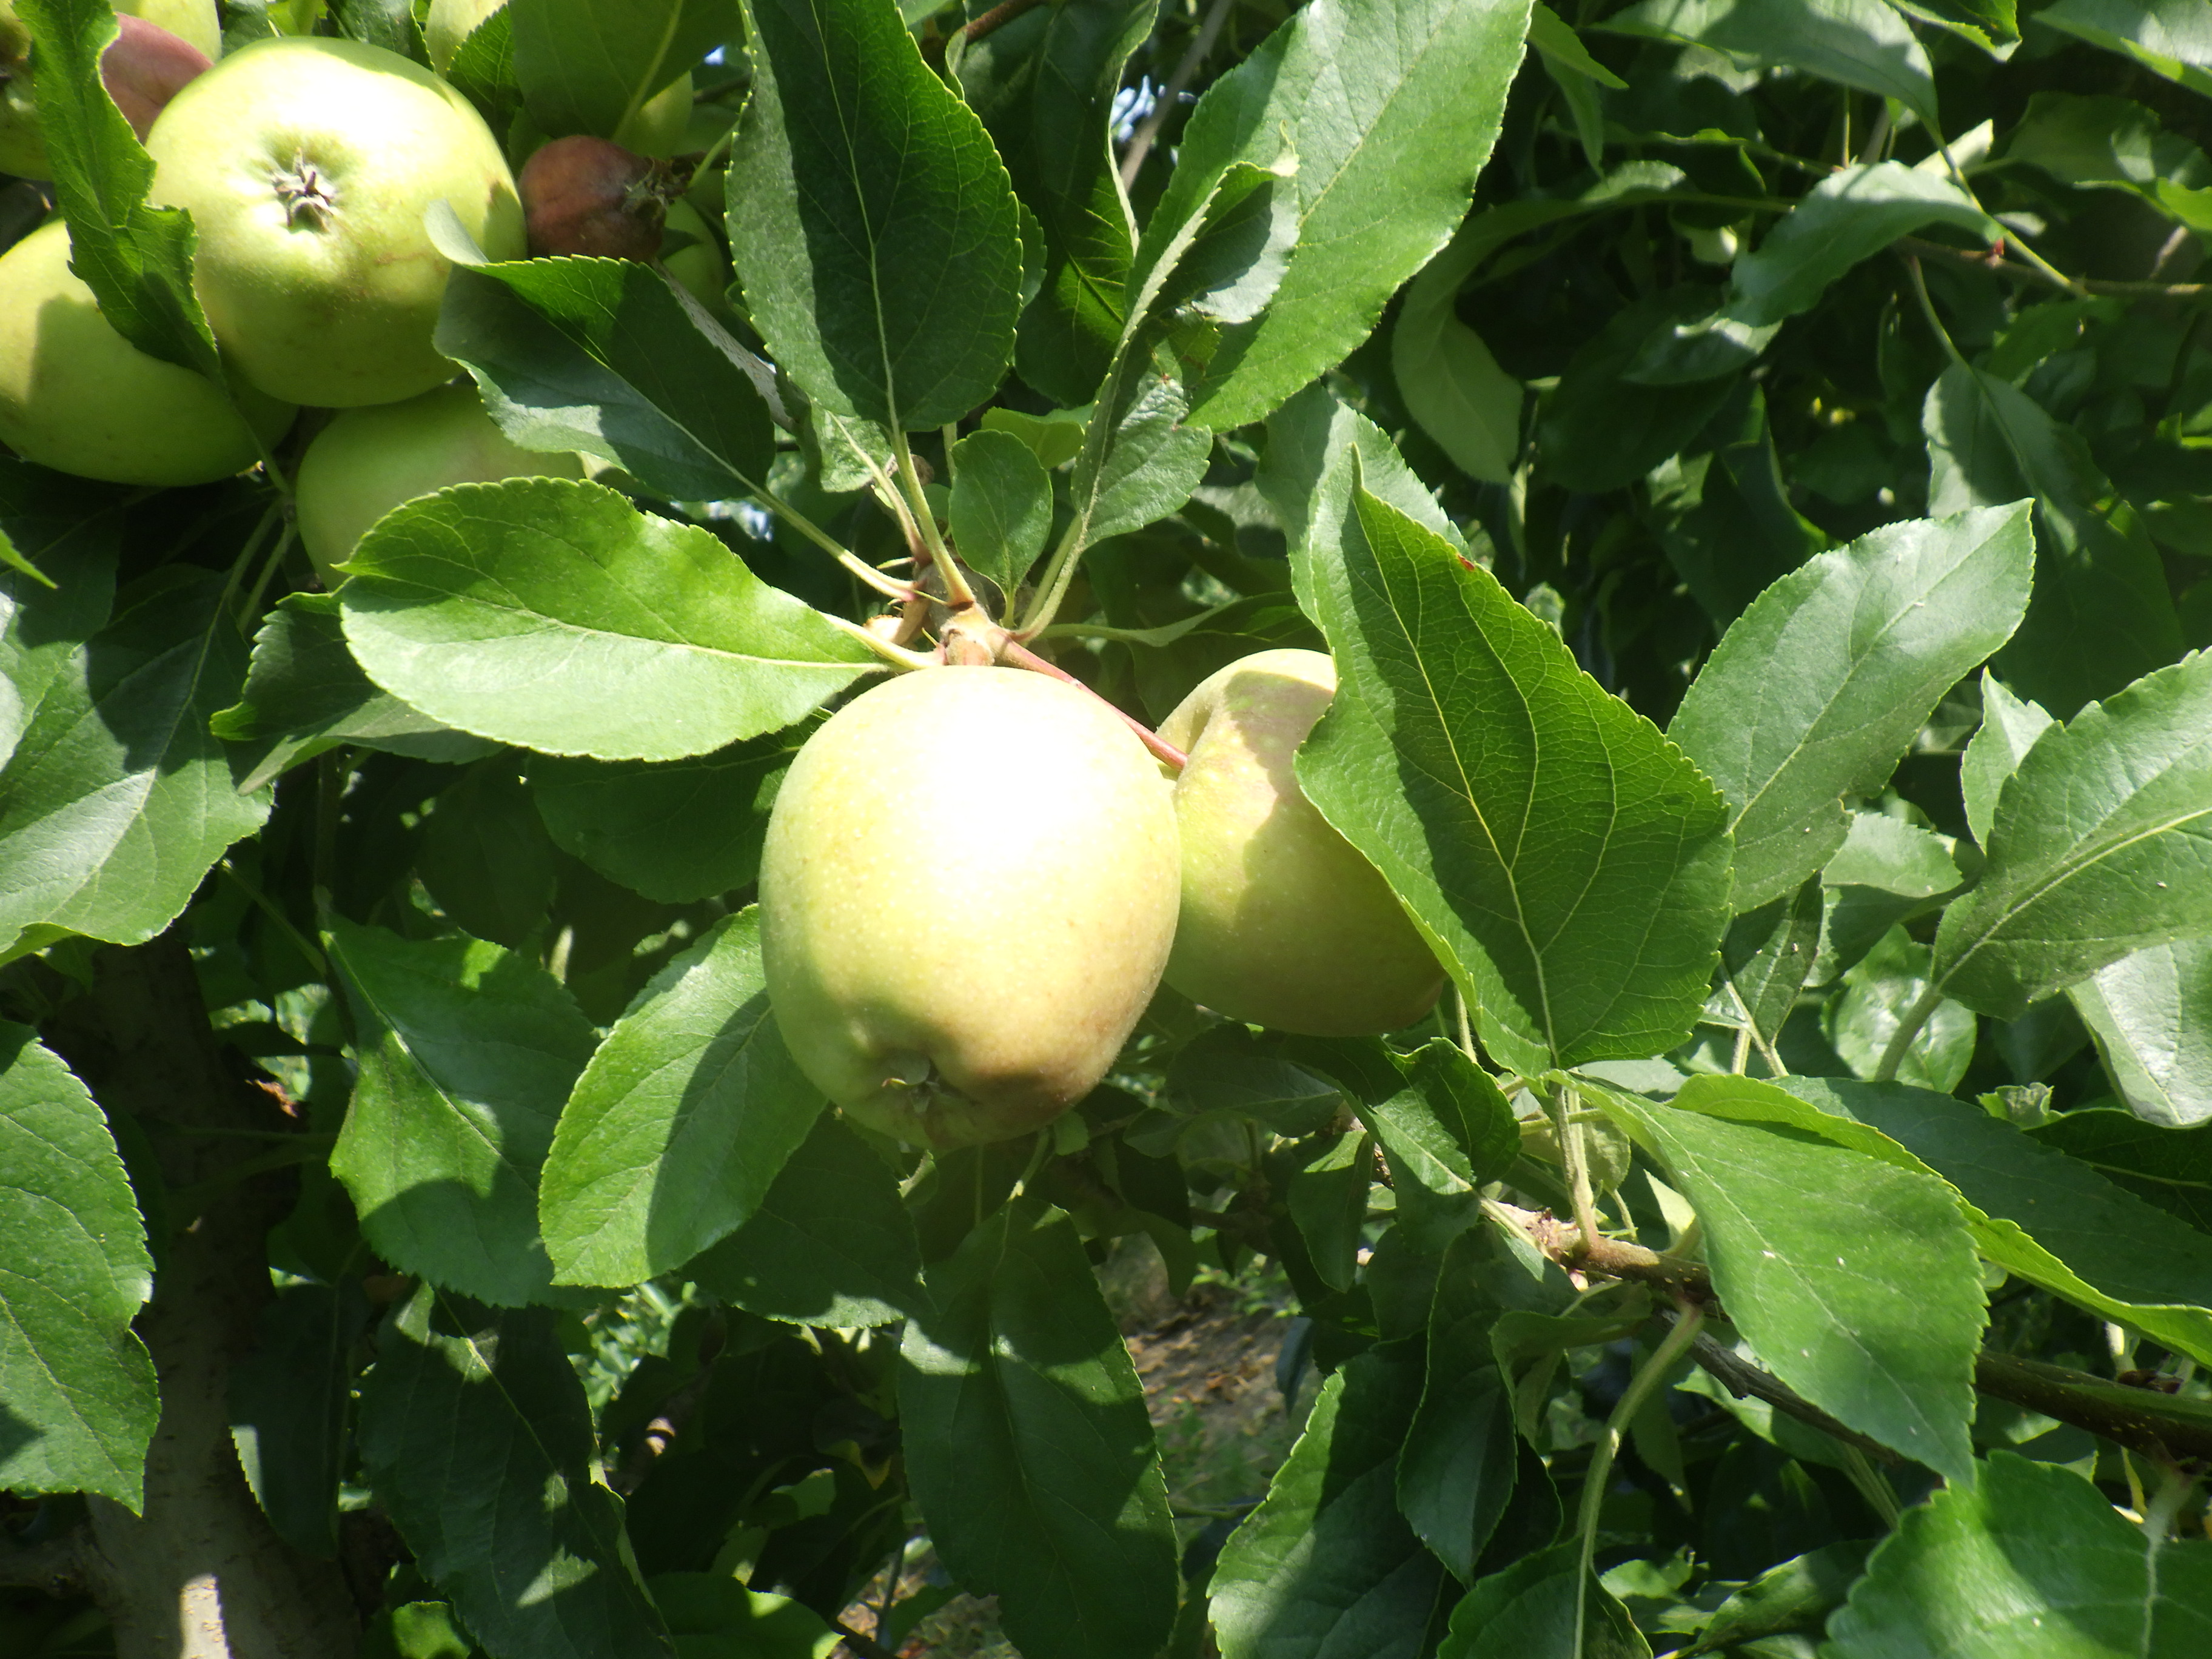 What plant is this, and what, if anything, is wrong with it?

apple, aphids
